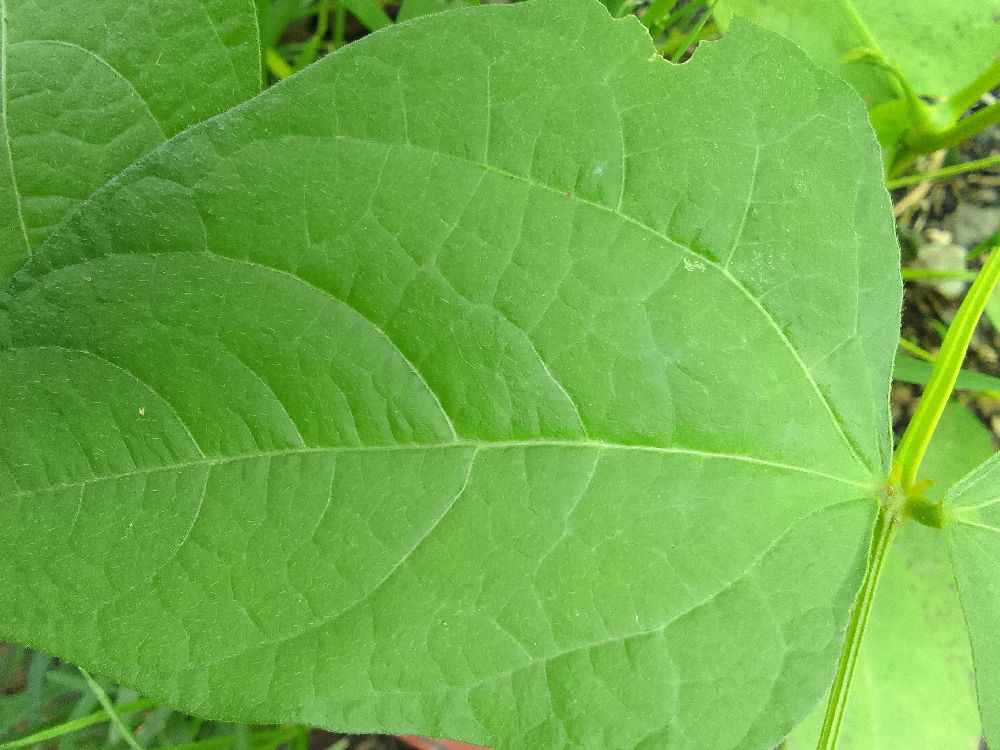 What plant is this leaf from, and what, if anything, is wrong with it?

common bean, healthy
